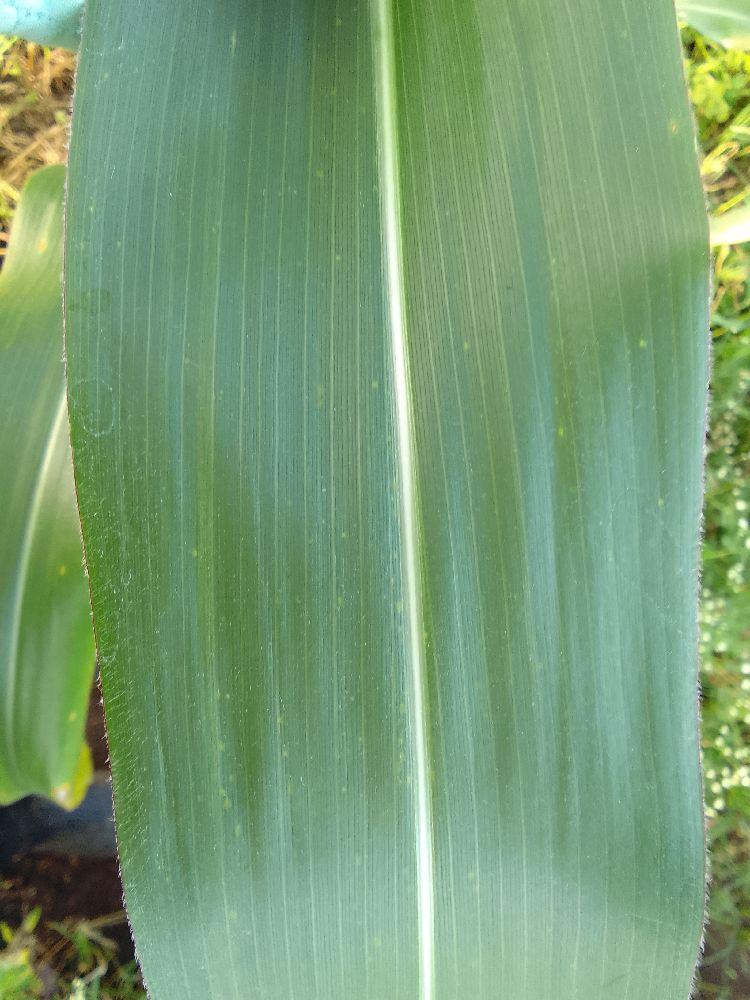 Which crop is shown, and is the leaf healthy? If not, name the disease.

maize, healthy
